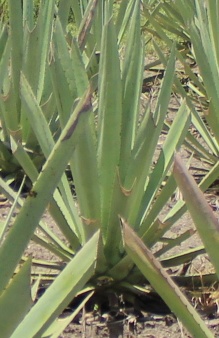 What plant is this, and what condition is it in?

agave, yellow
